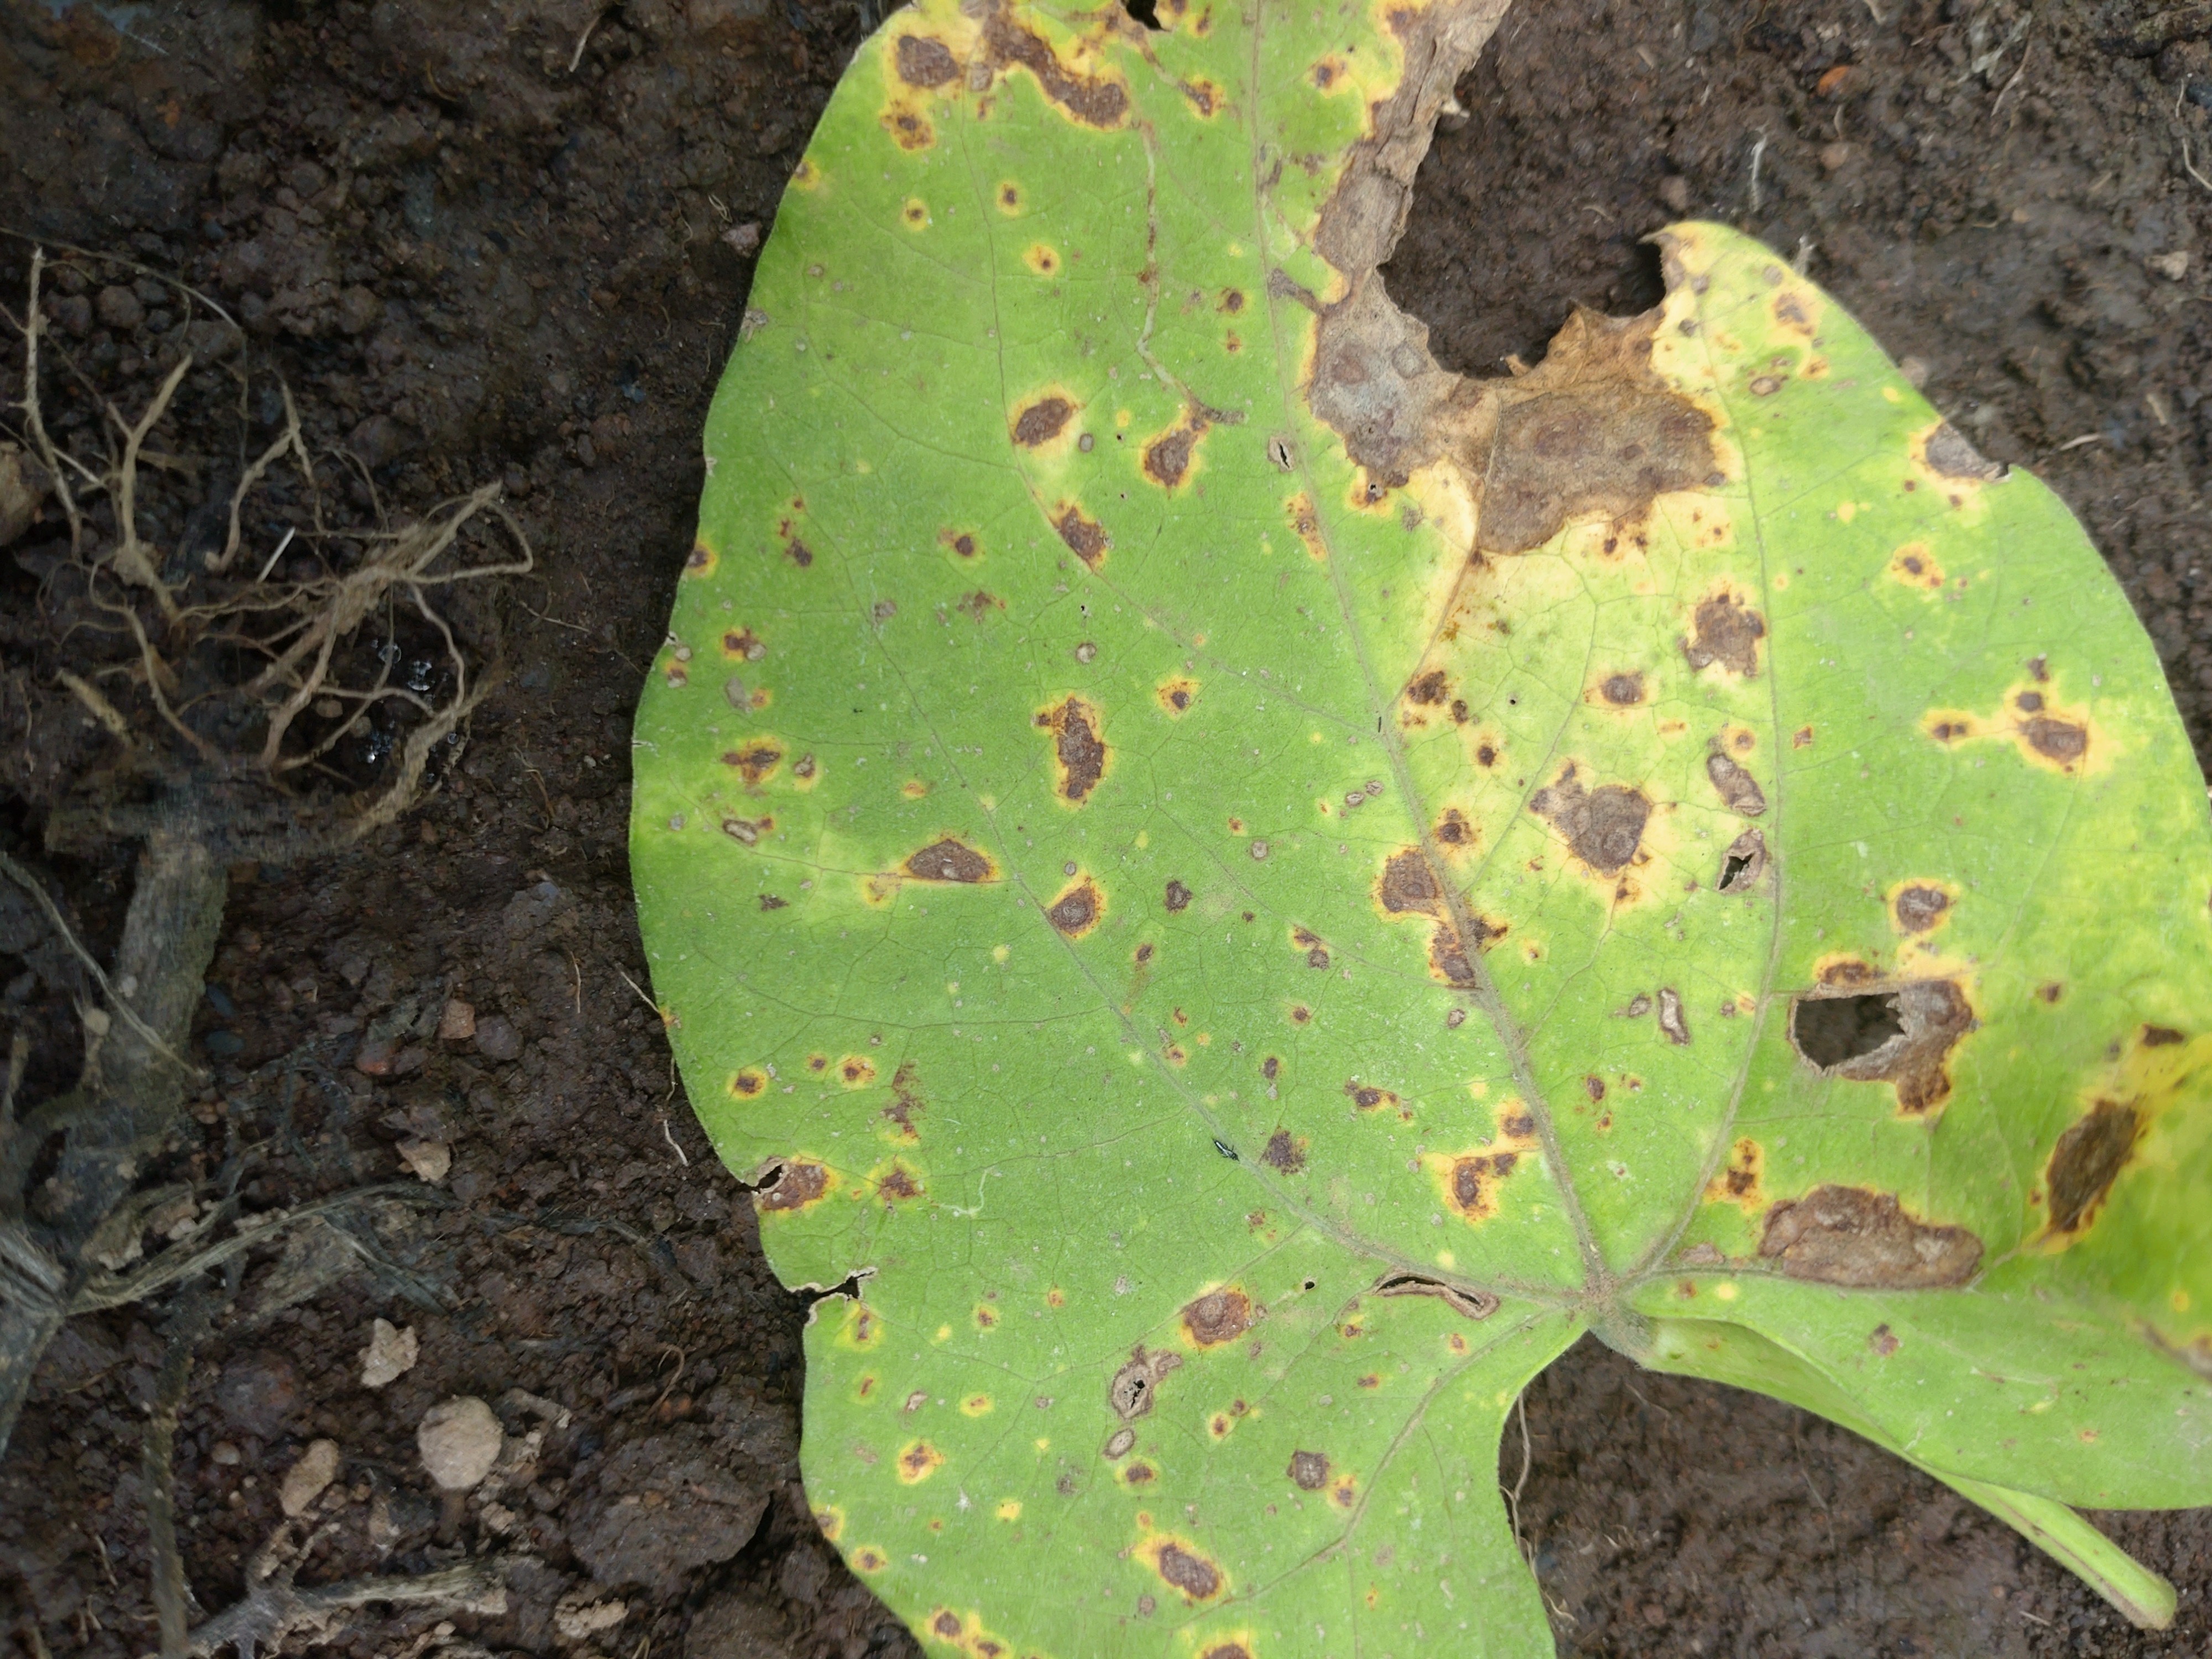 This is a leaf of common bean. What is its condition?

rust
